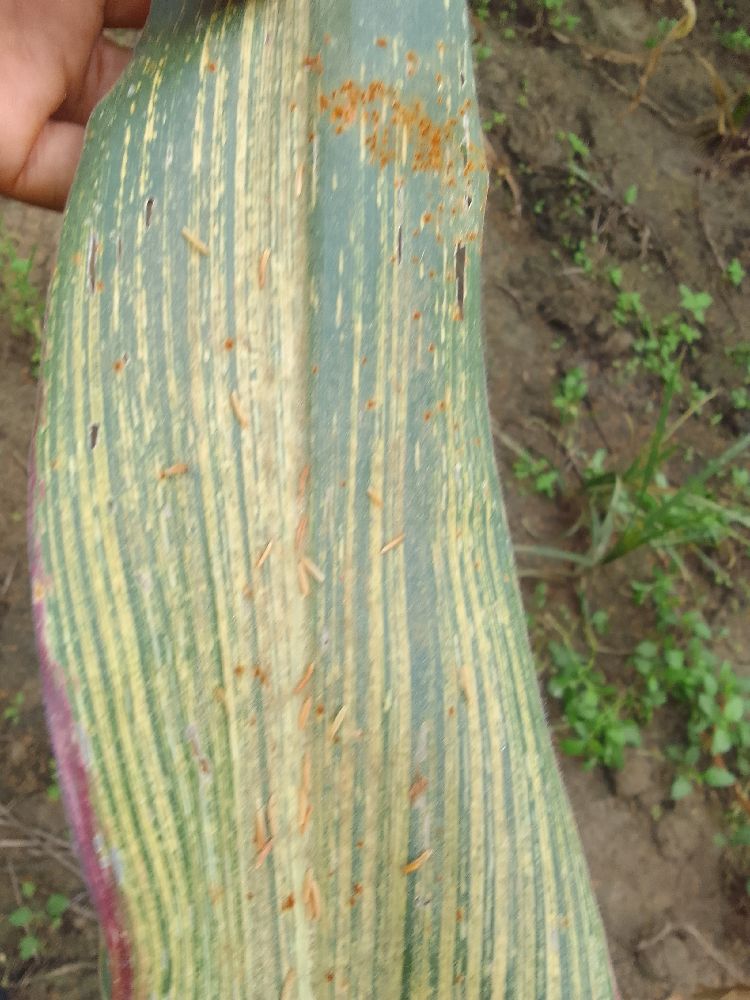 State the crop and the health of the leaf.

maize, maize streak virus
